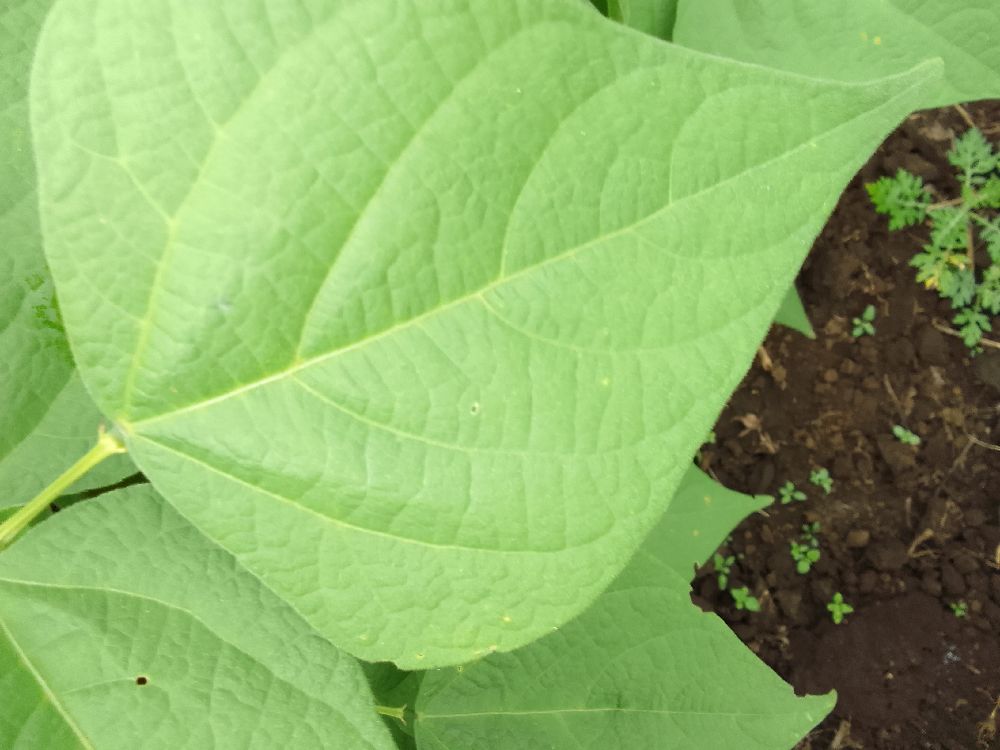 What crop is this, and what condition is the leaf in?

common bean, healthy
